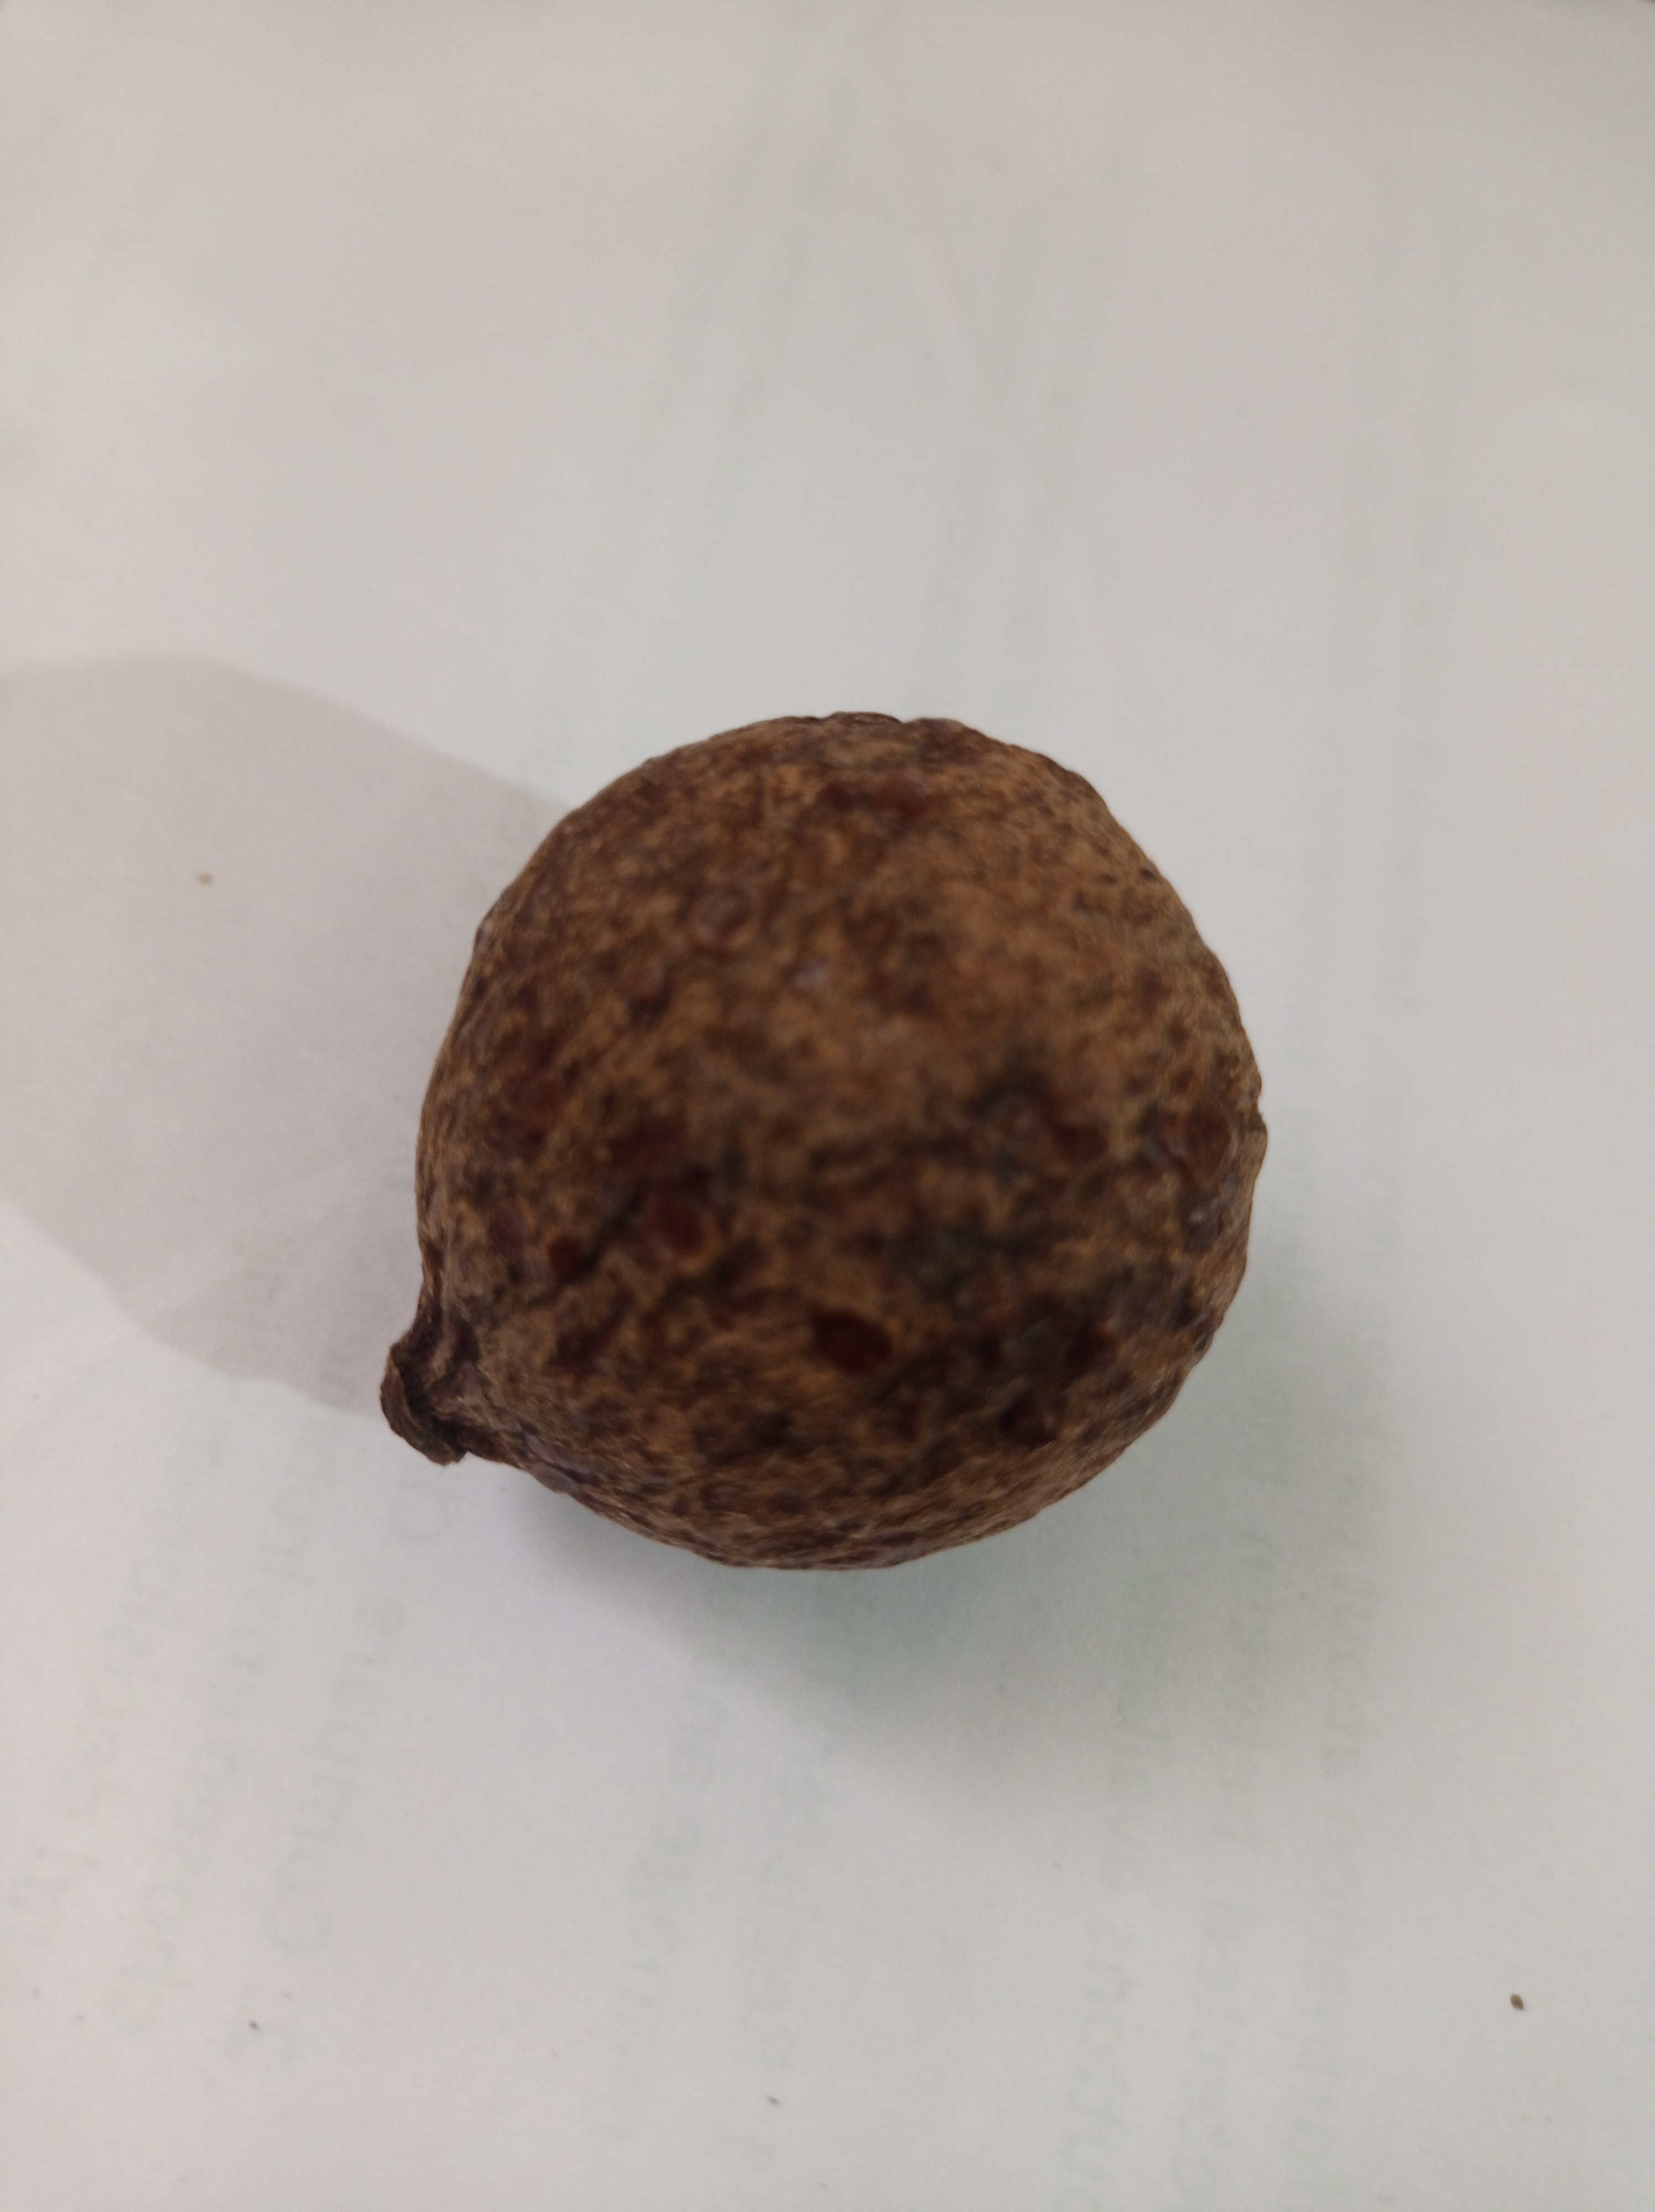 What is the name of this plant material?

madanphal
